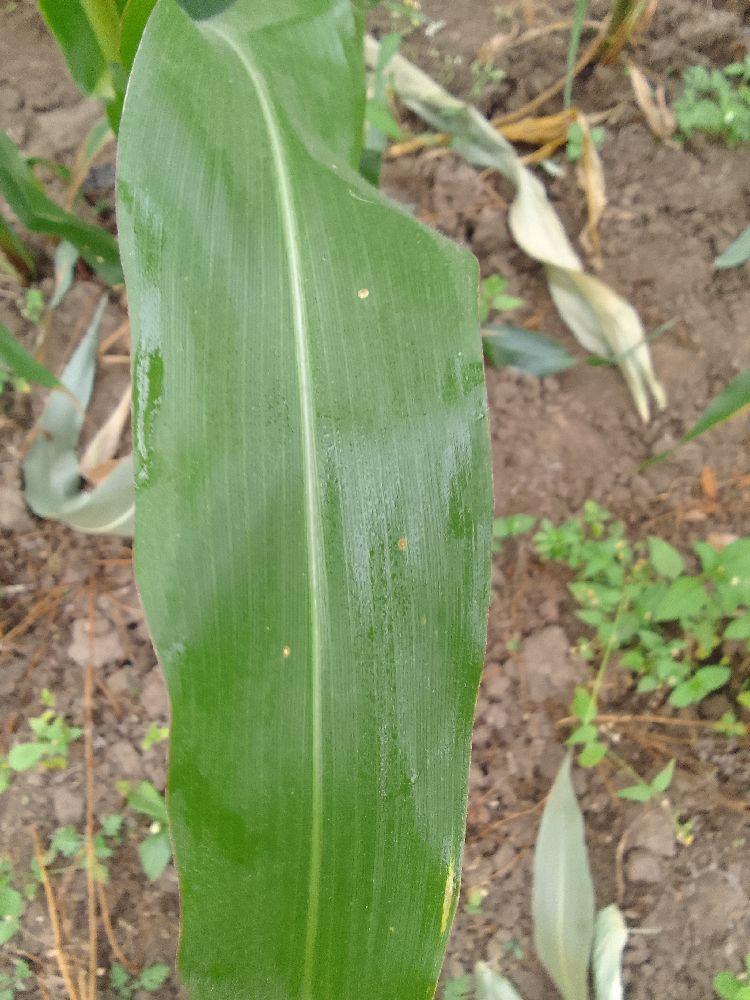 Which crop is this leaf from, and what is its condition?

maize, healthy
